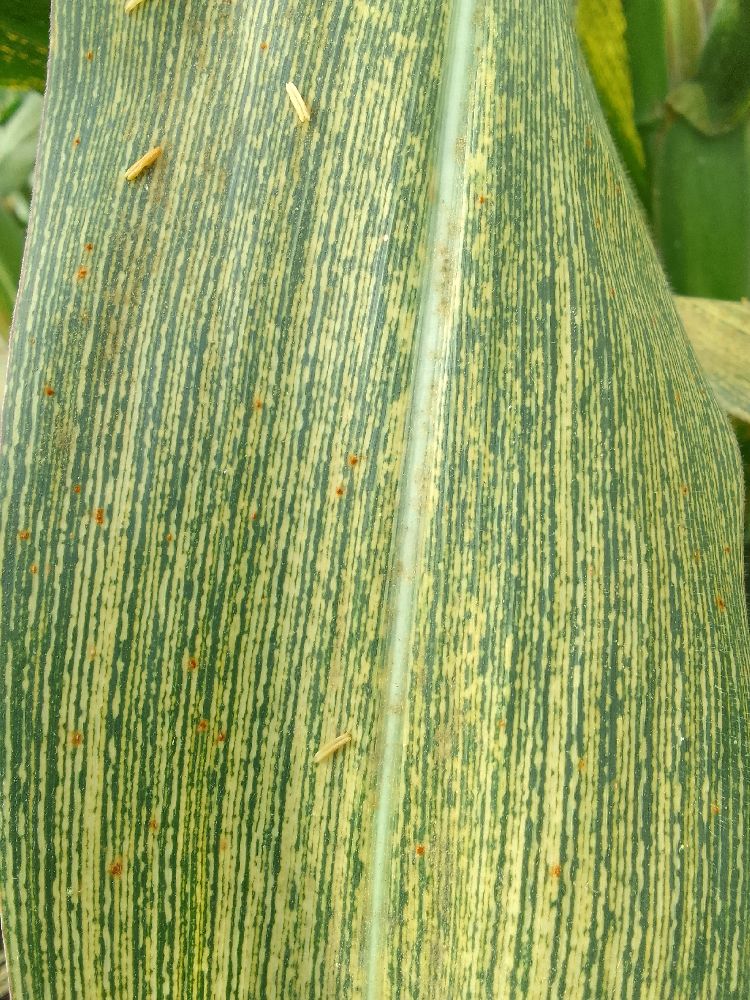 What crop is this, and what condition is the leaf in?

maize, maize streak virus
